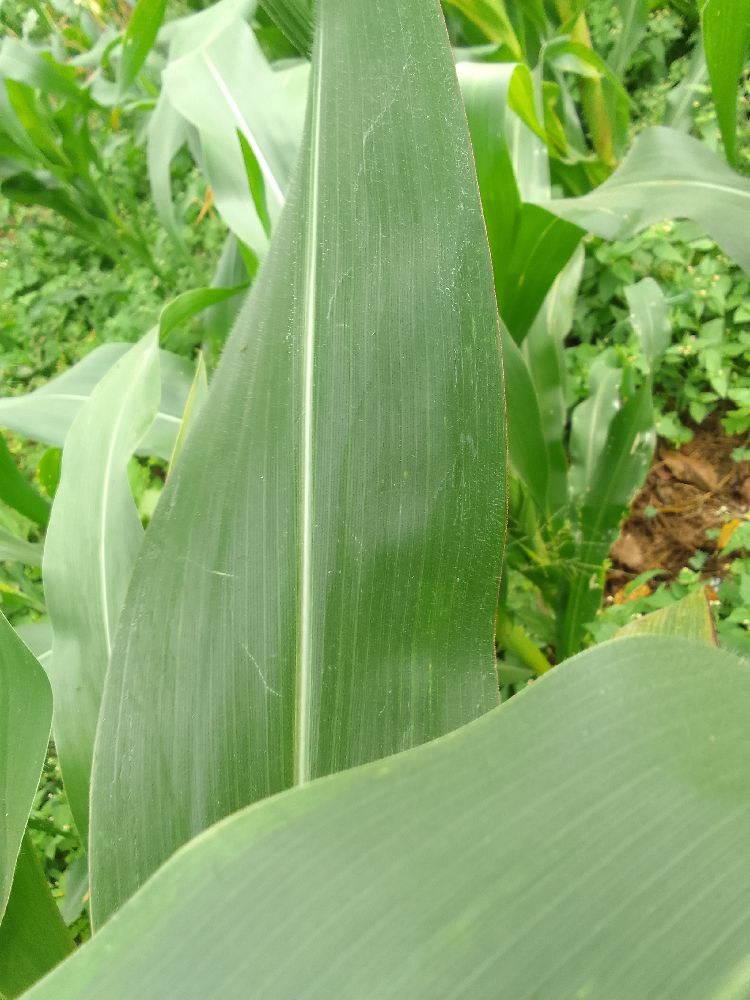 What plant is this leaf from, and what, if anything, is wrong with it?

maize, healthy
